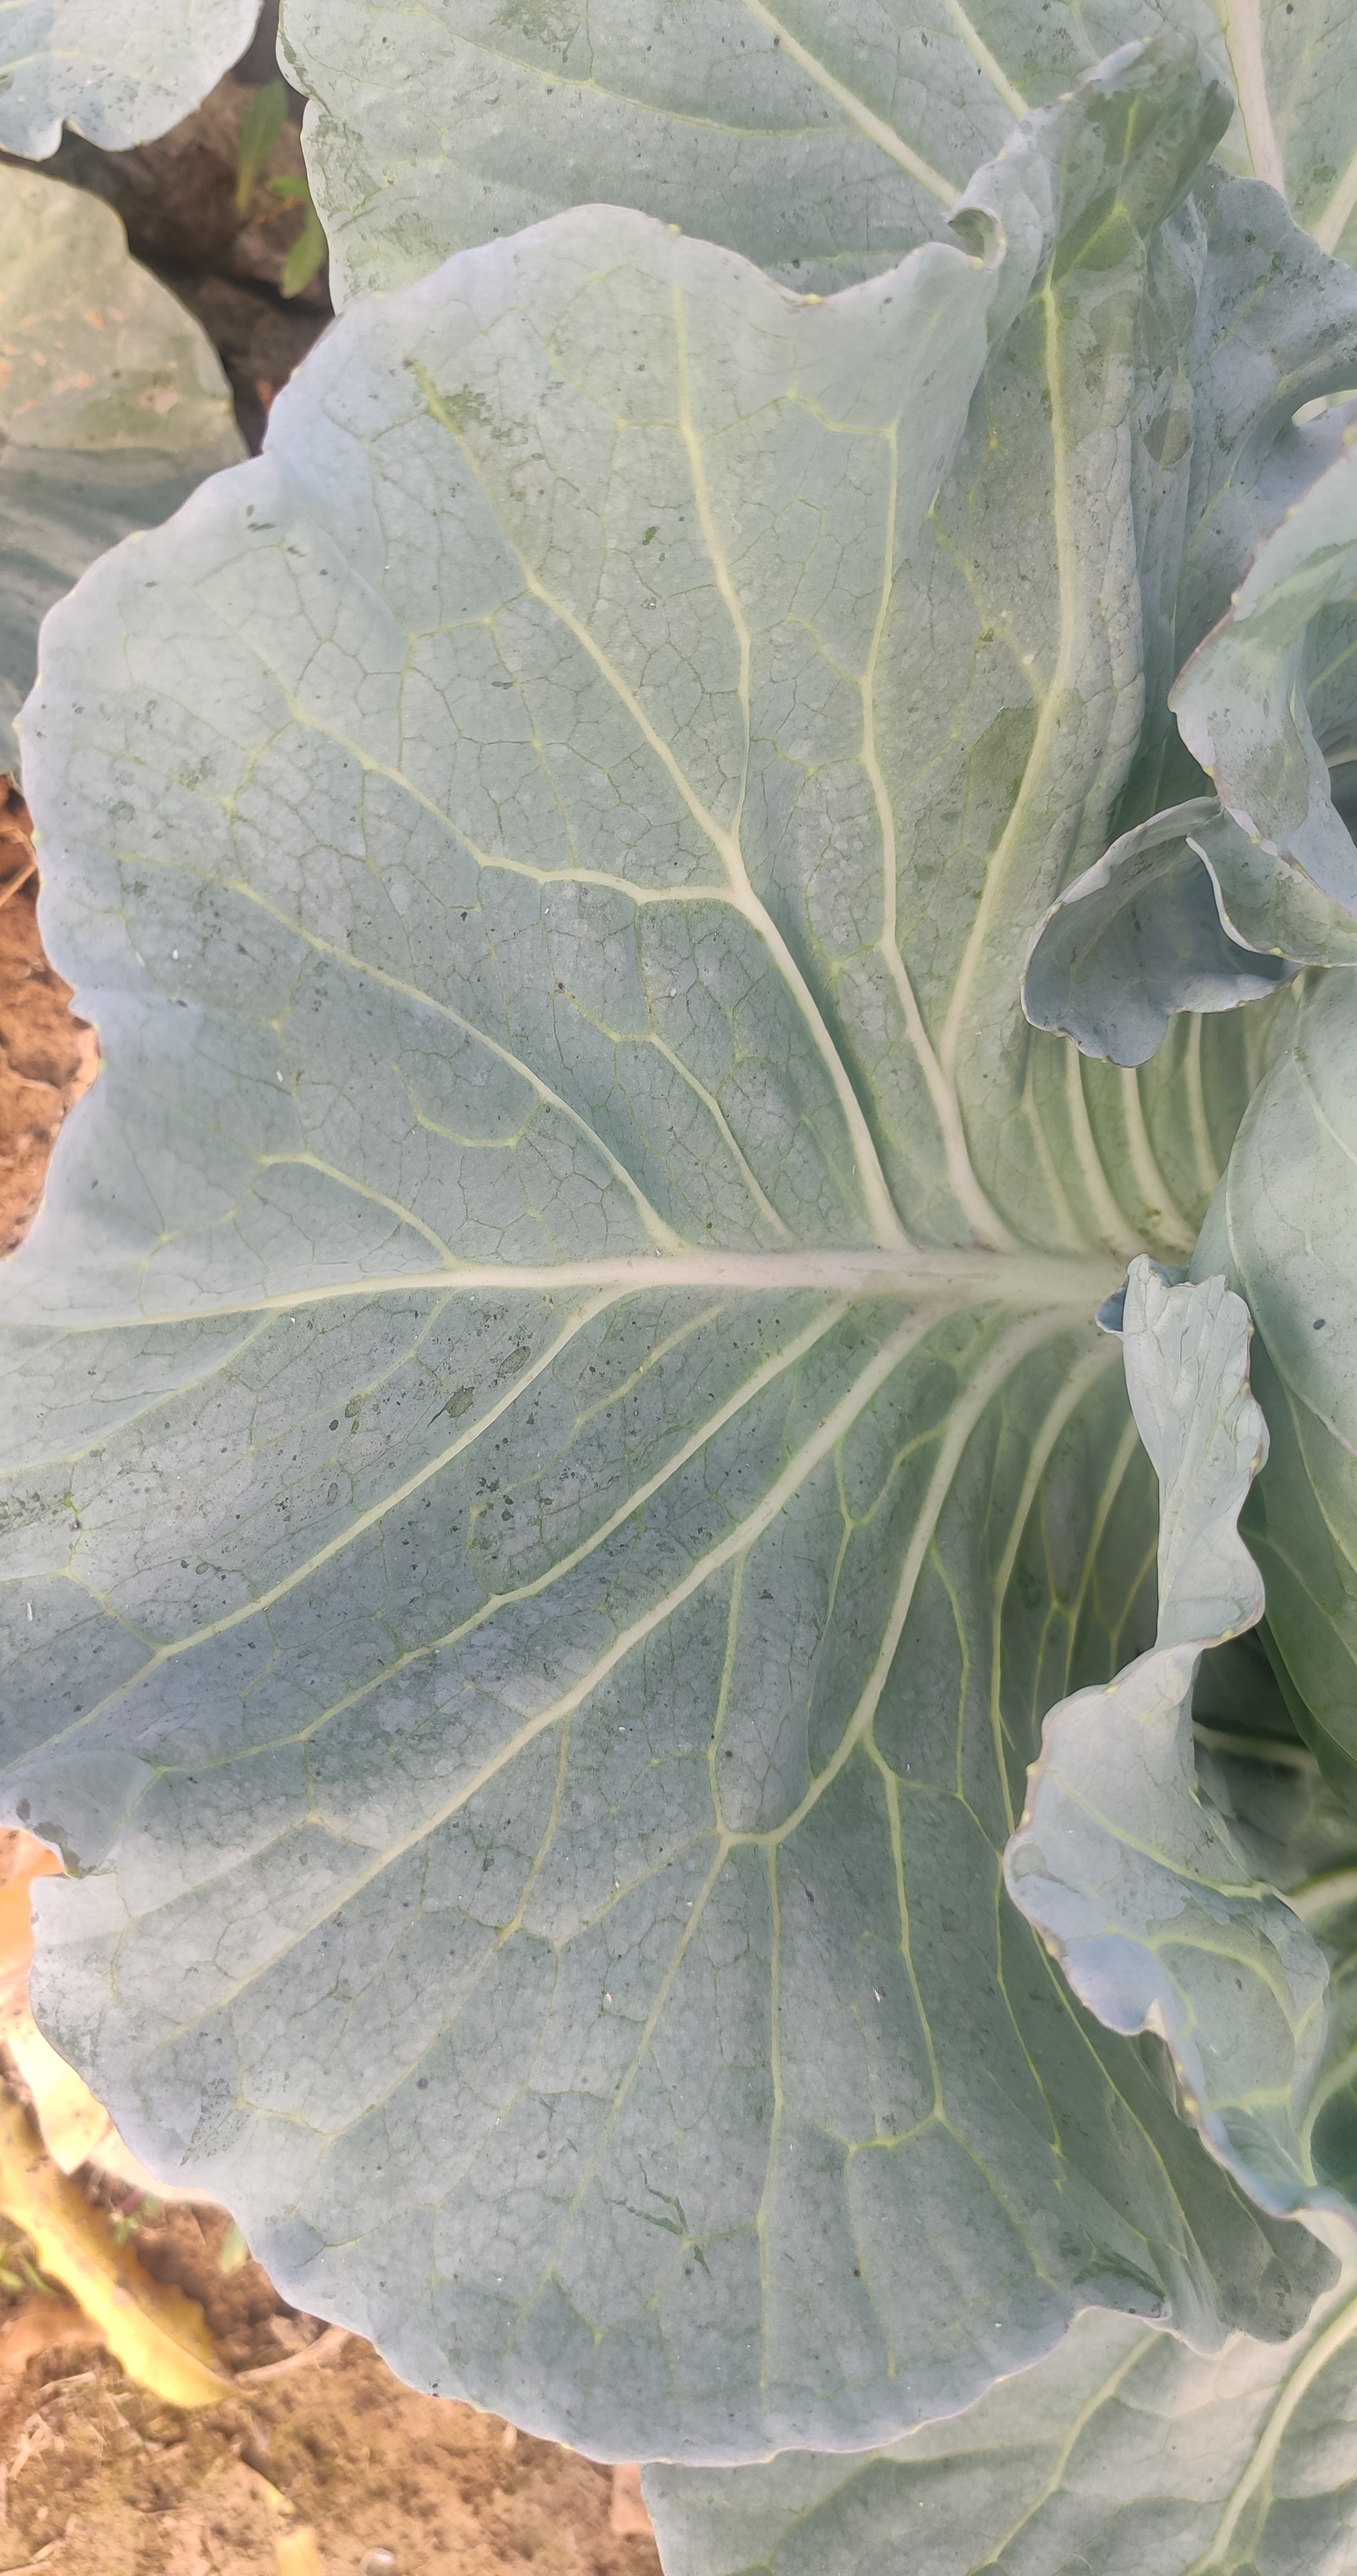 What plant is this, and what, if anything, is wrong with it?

cabbage, healthy
